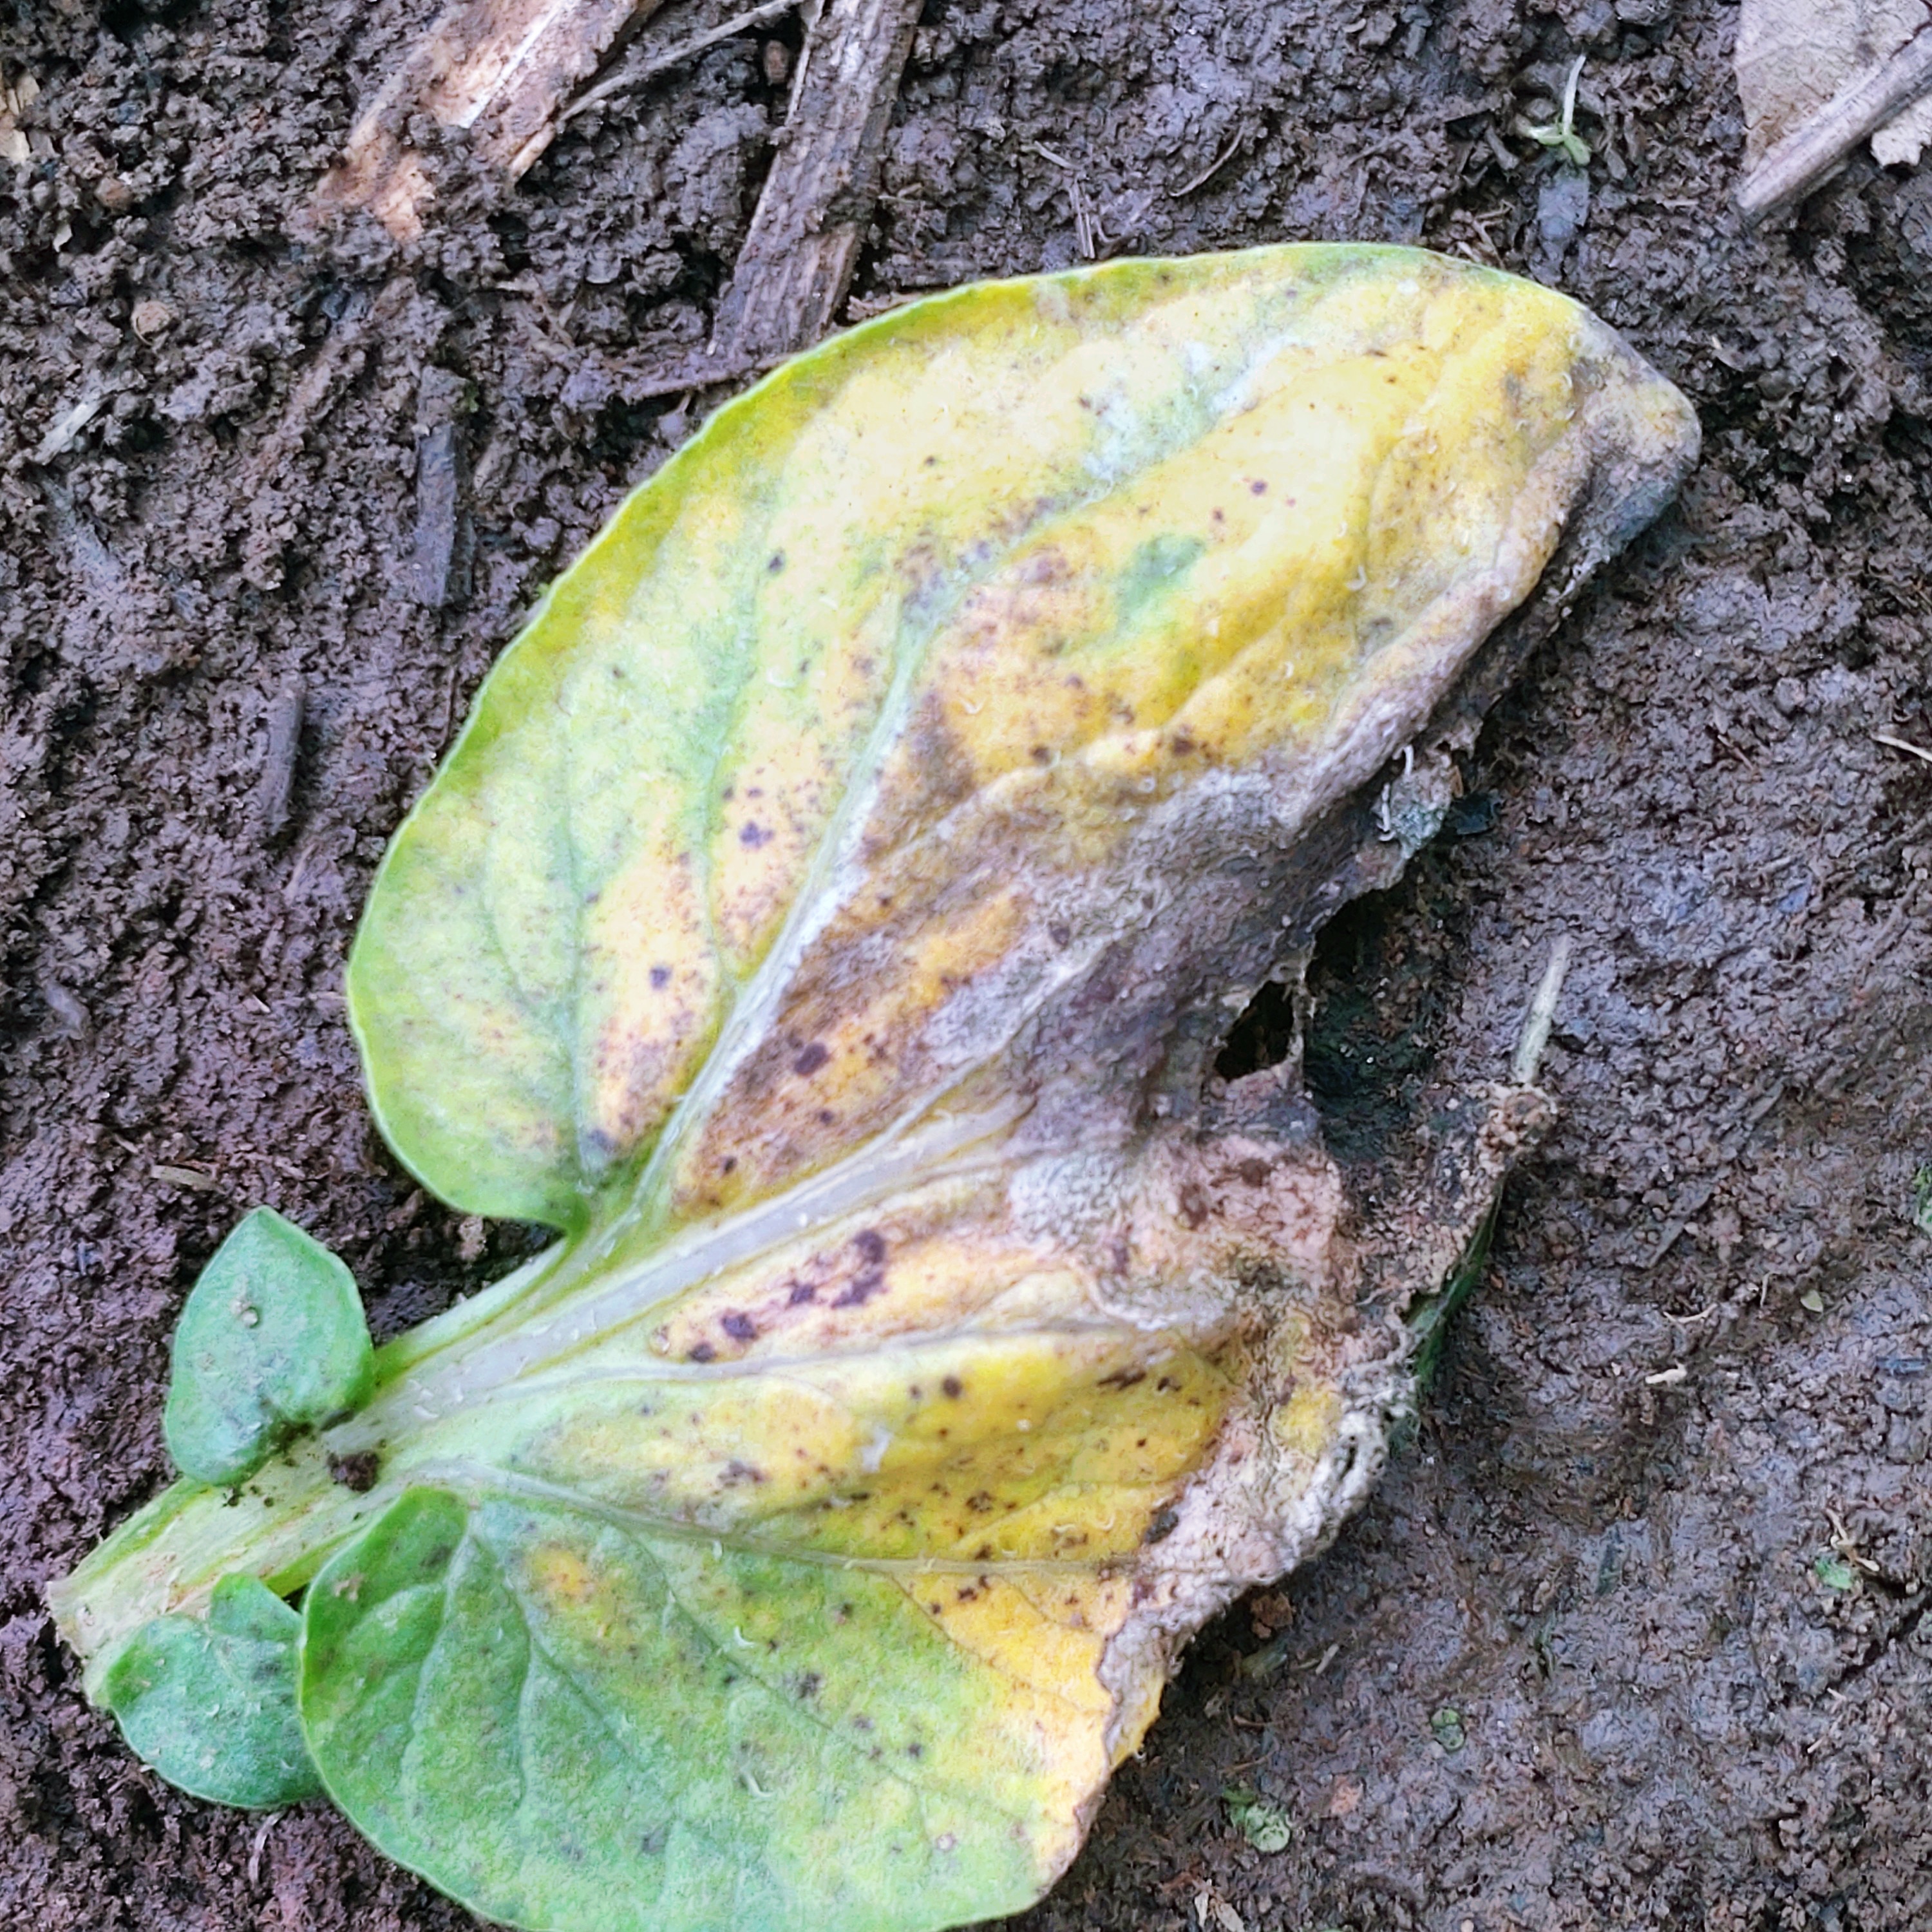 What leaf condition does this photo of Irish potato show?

late blight
